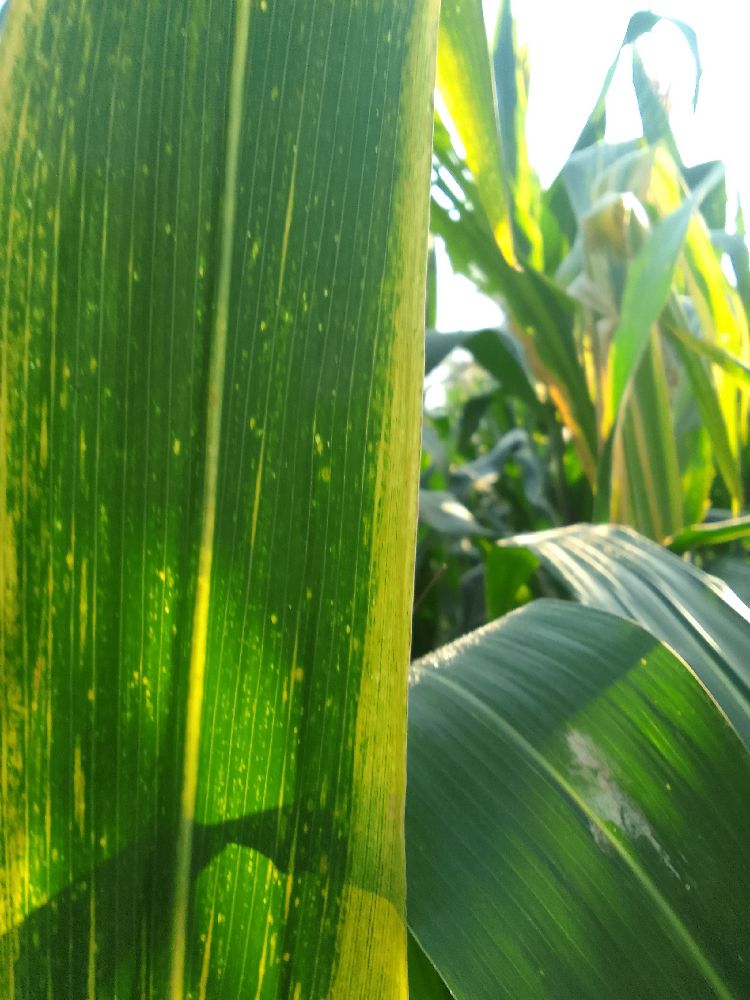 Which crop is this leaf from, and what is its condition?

maize, maize lethal necrosis
